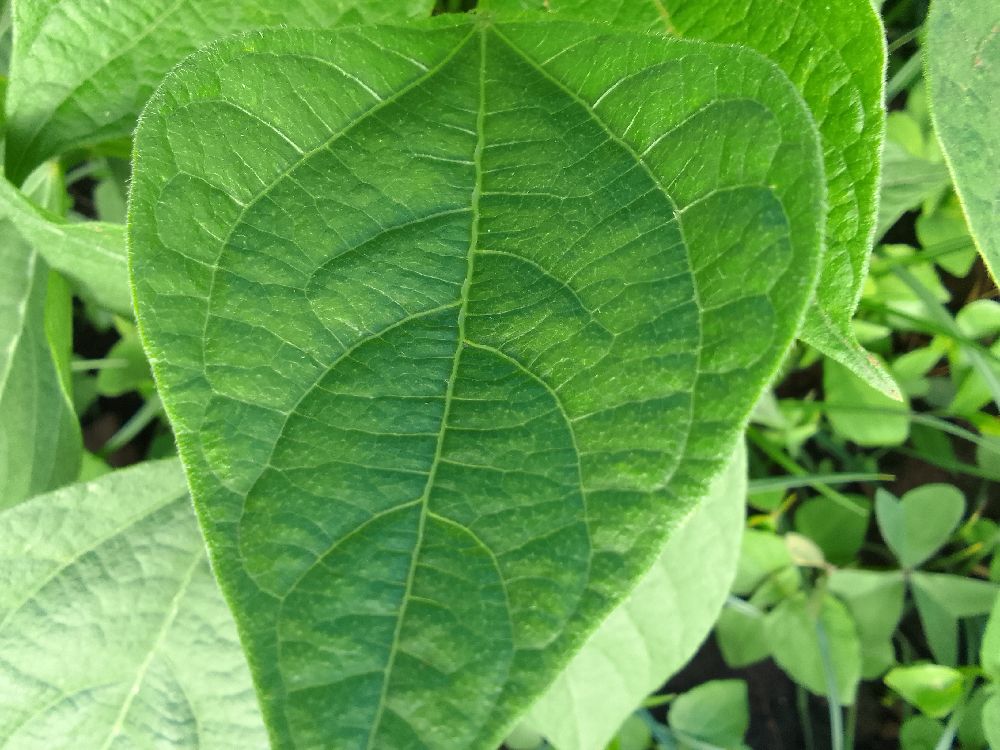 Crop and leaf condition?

common bean, healthy
